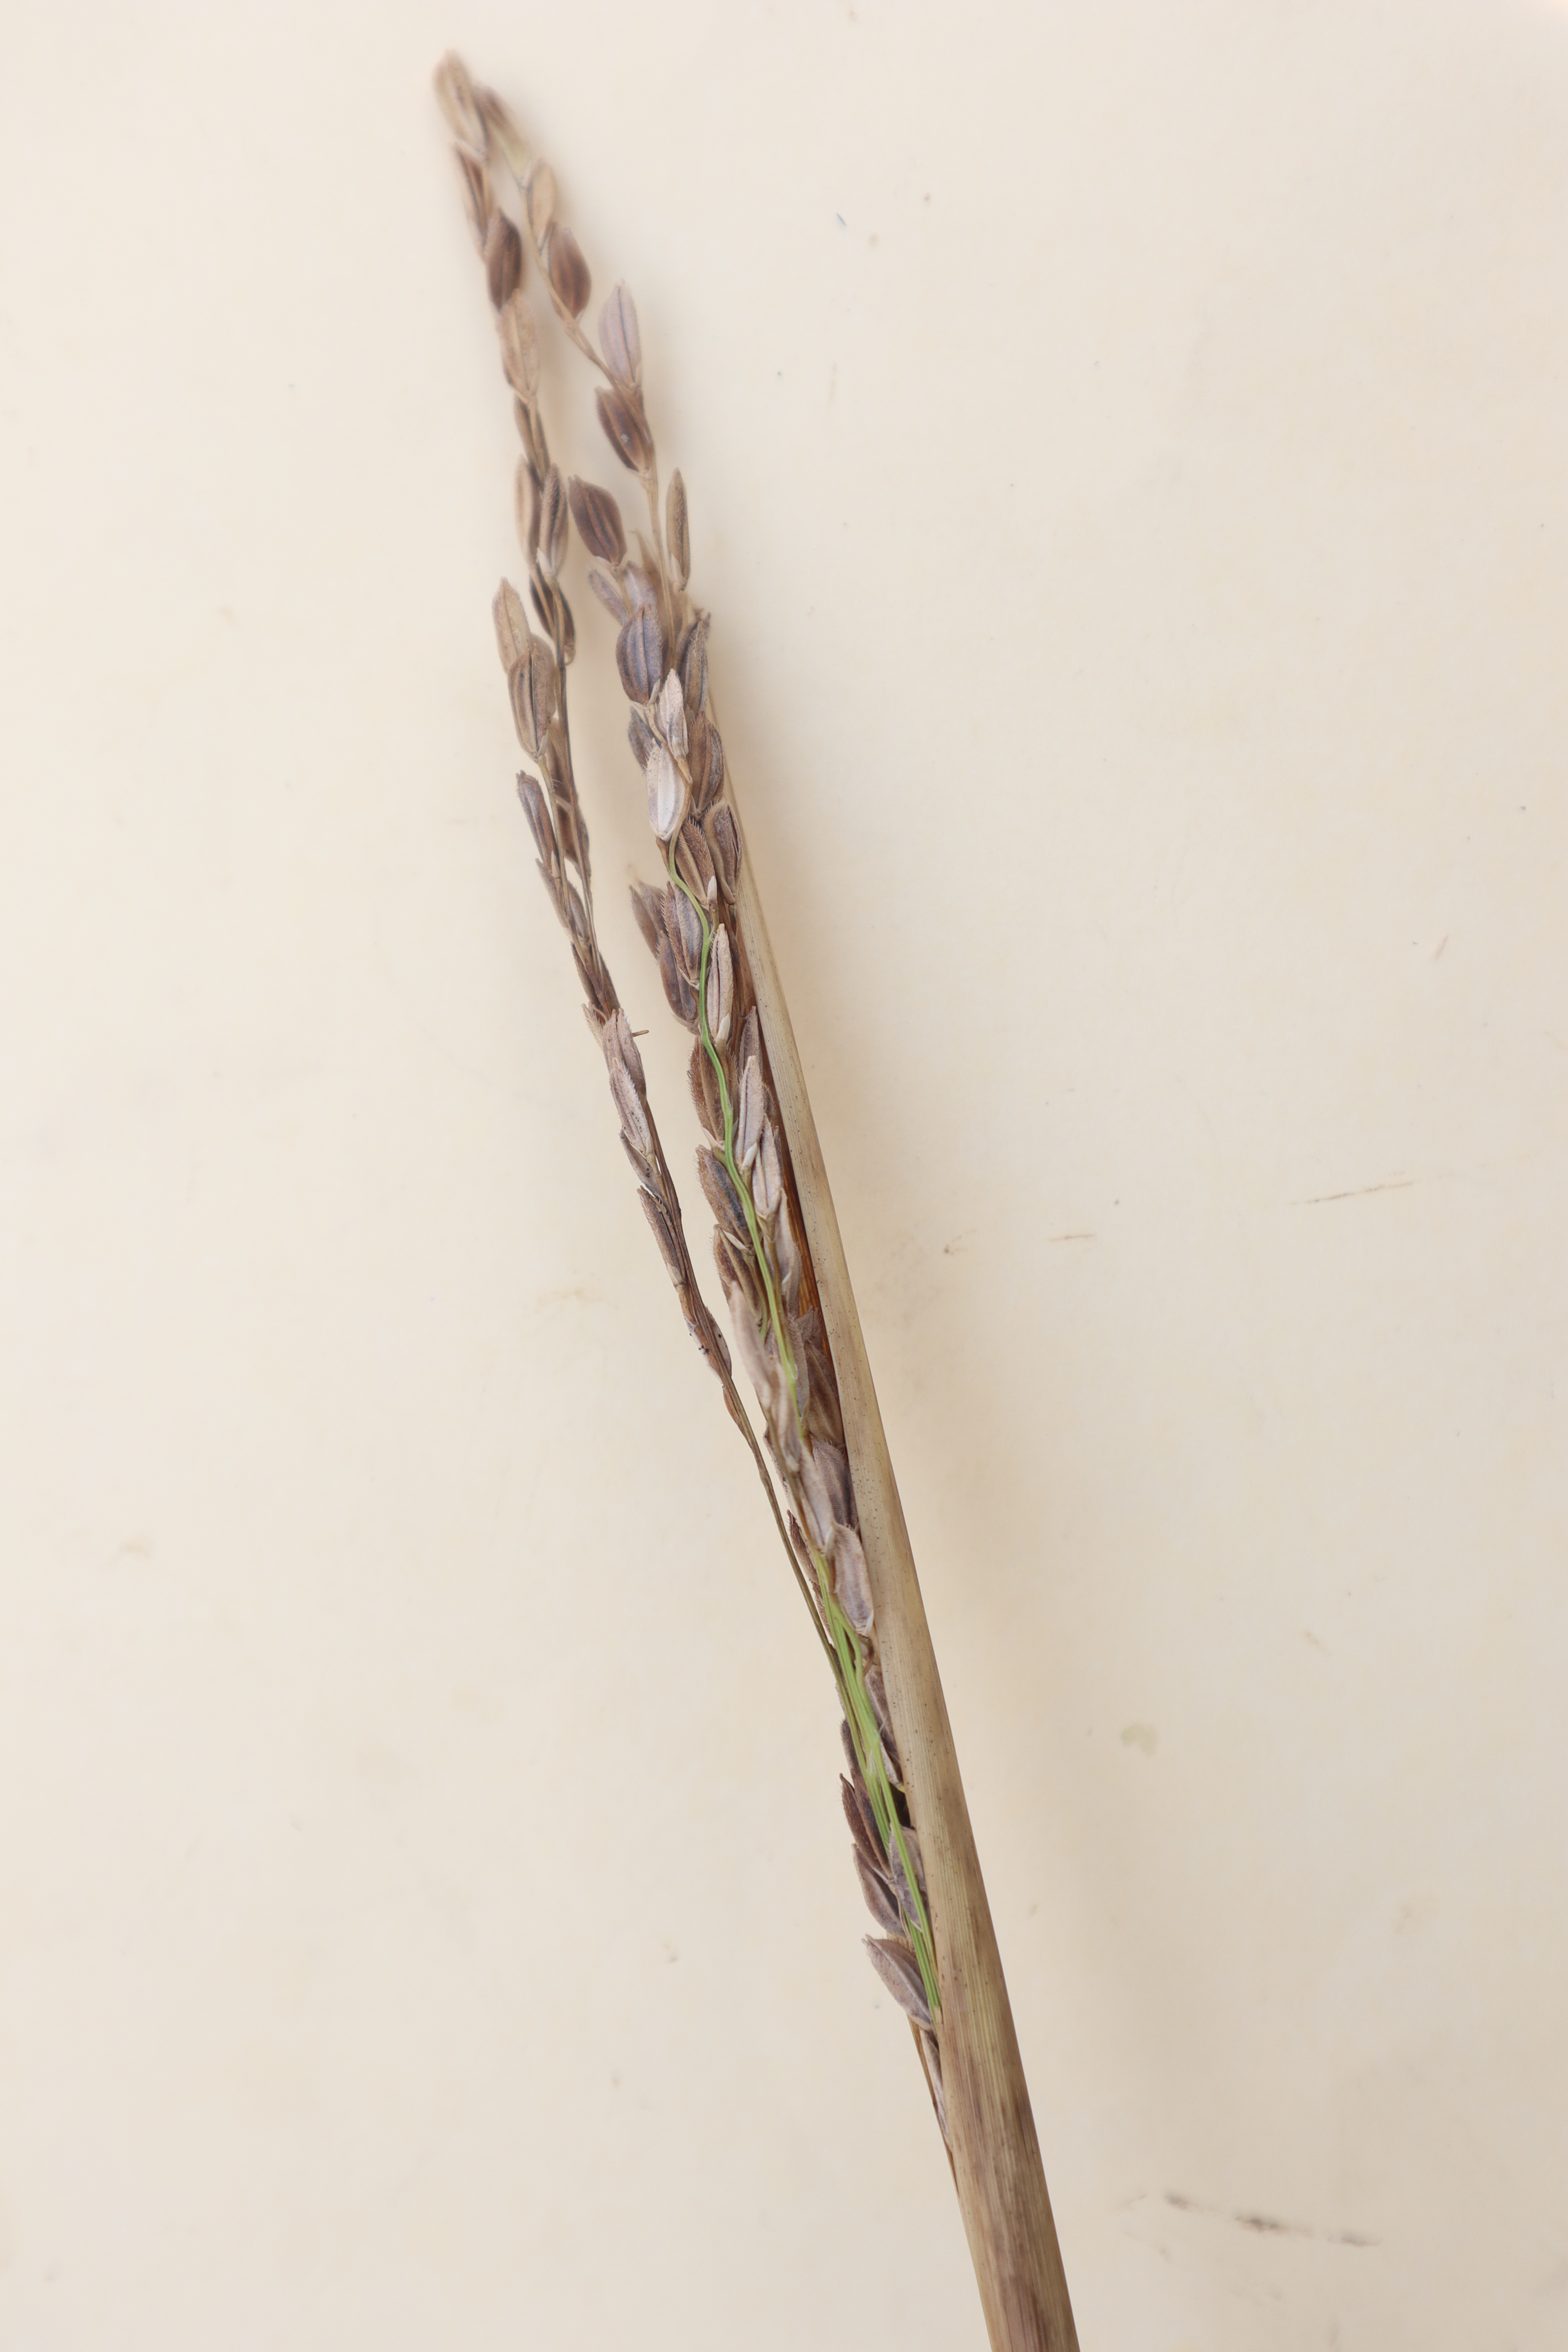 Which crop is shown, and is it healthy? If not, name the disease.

rice, sarocladium oryzae
